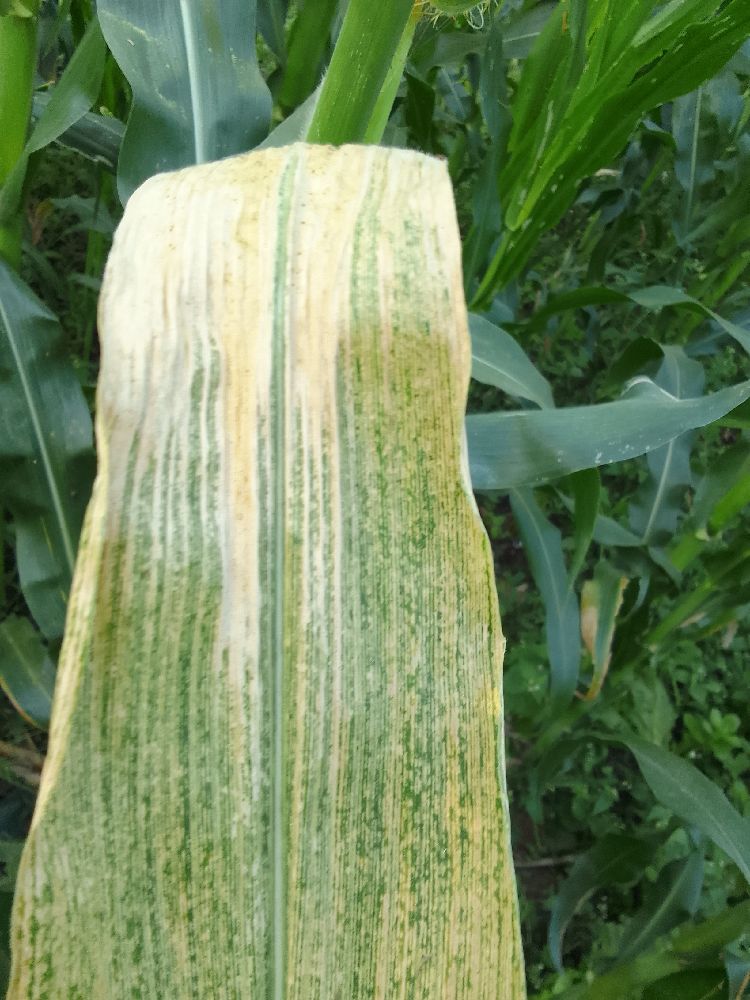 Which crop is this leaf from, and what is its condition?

maize, maize lethal necrosis
